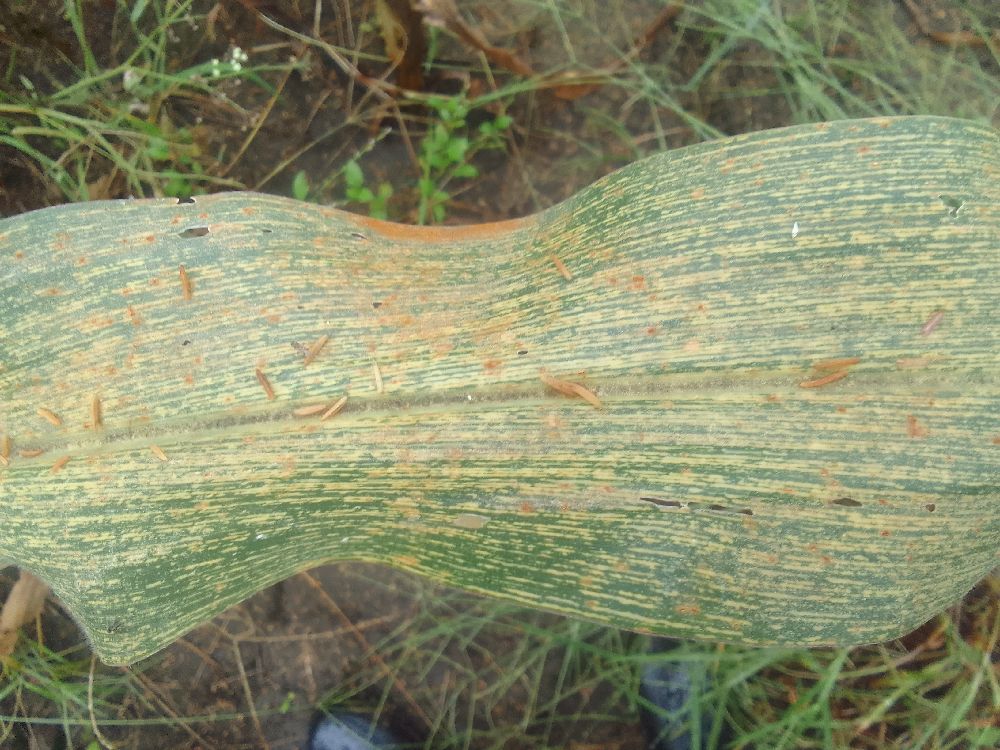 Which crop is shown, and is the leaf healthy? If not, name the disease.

maize, maize streak virus
